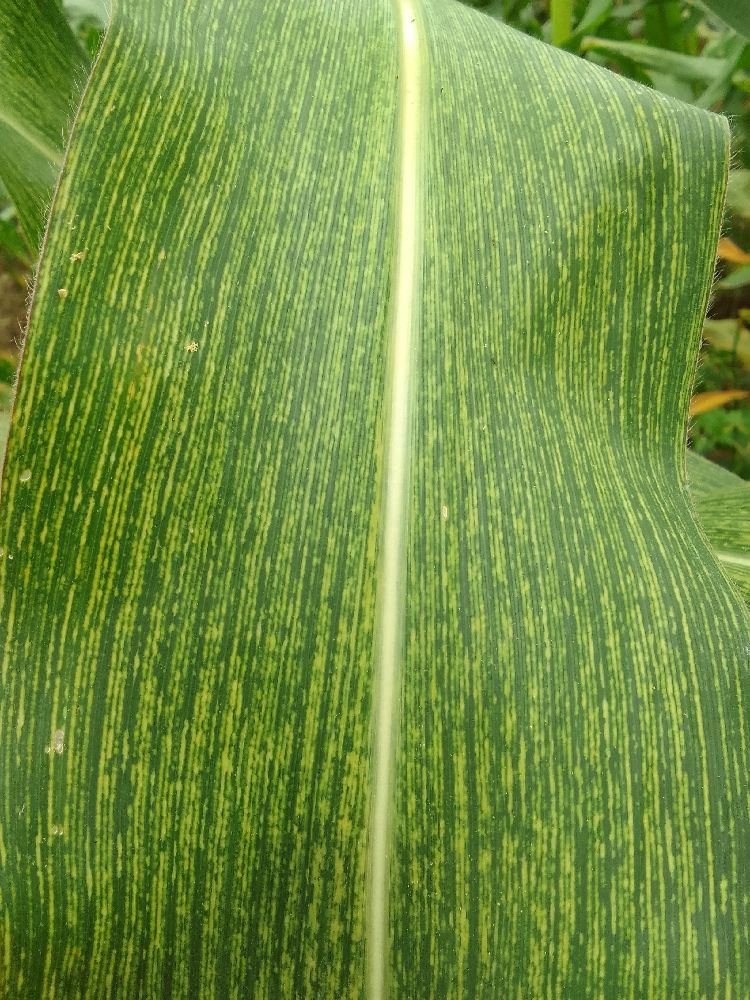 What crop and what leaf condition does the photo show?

maize, maize streak virus
